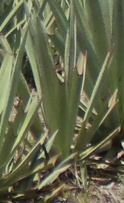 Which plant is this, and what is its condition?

agave, small
